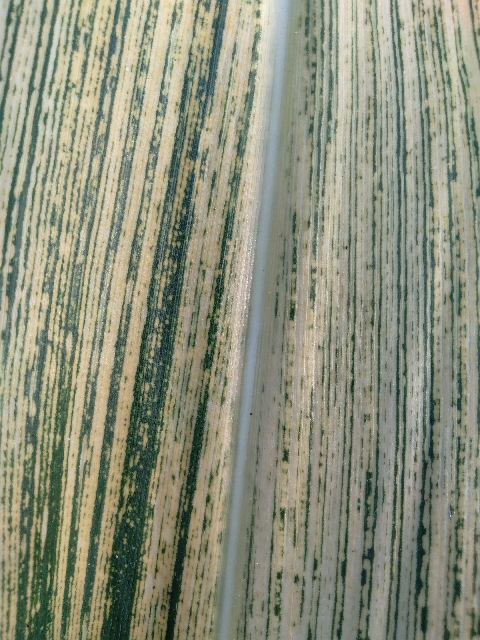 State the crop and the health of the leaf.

maize, maize streak virus
